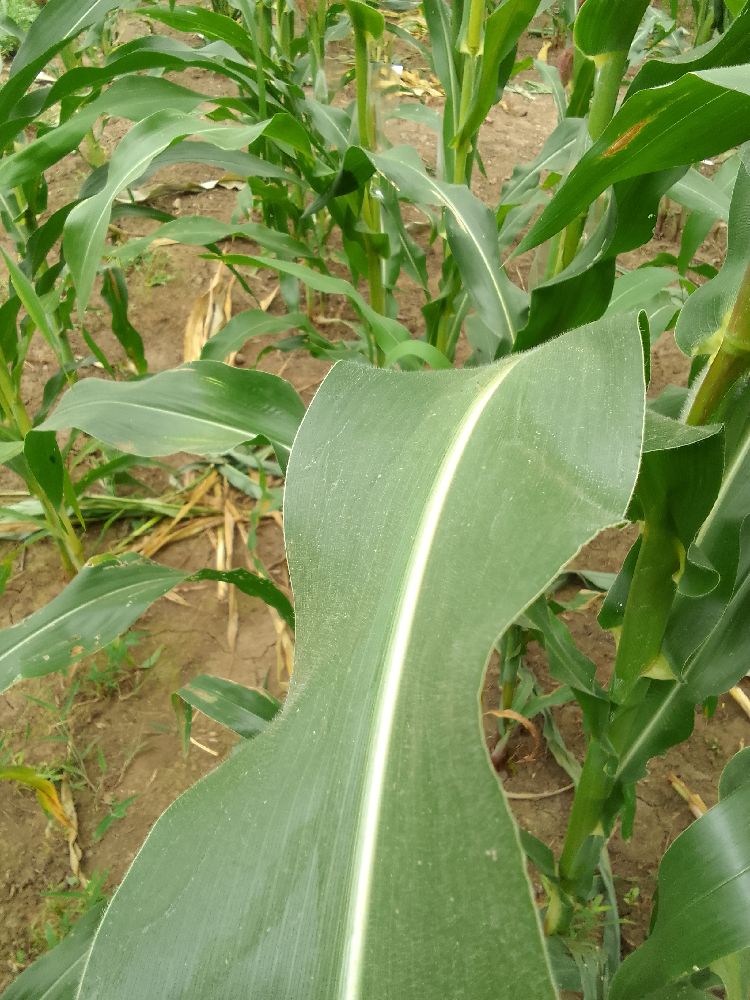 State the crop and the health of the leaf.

maize, healthy
